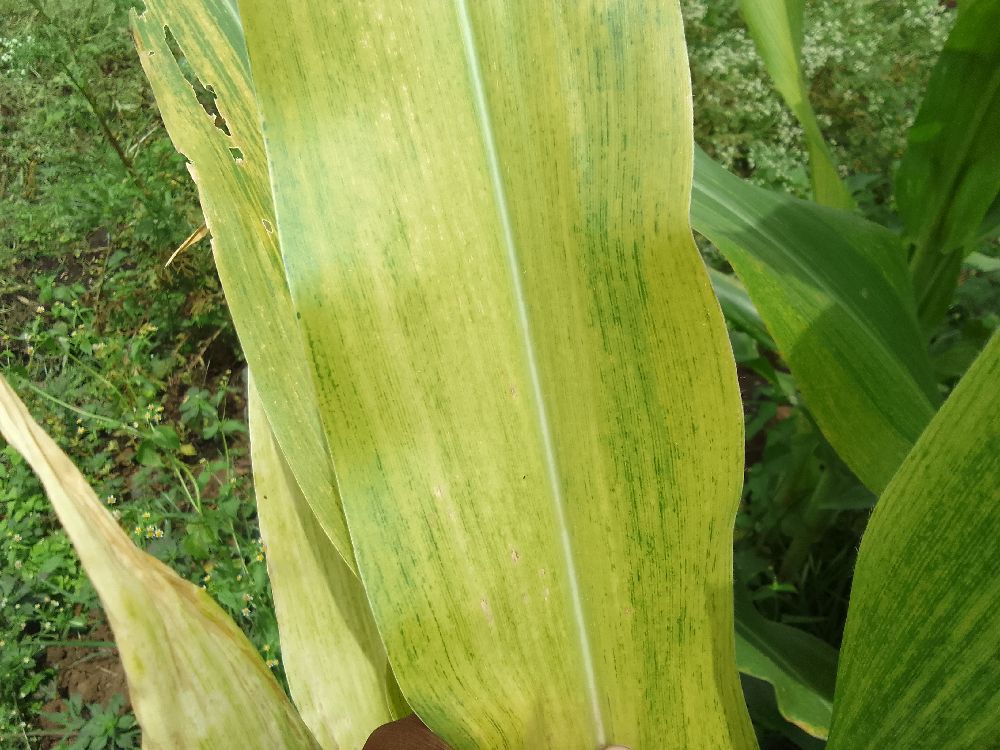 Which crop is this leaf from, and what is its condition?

maize, maize lethal necrosis
